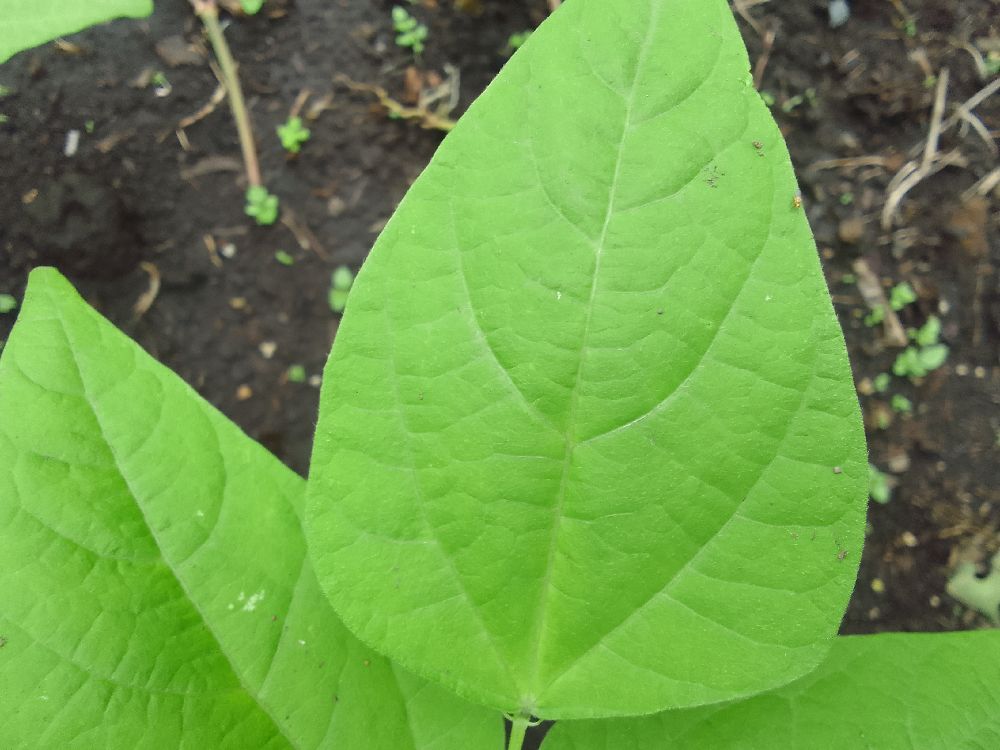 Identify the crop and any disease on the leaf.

common bean, healthy
